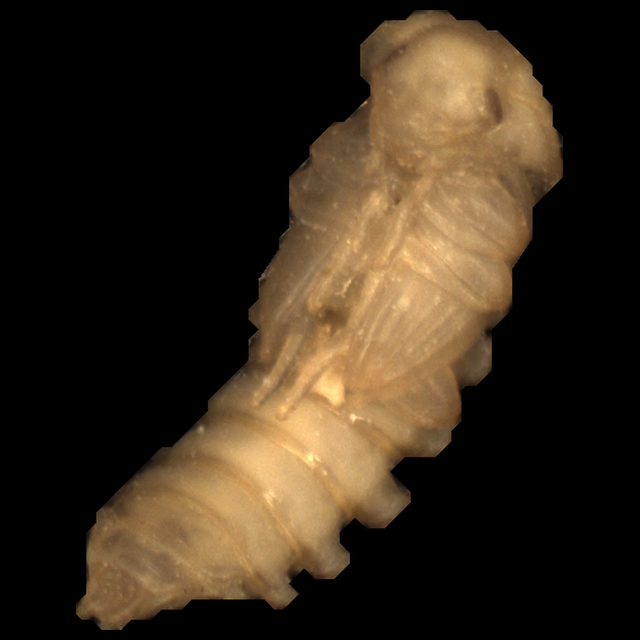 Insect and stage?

mealworm pupa
